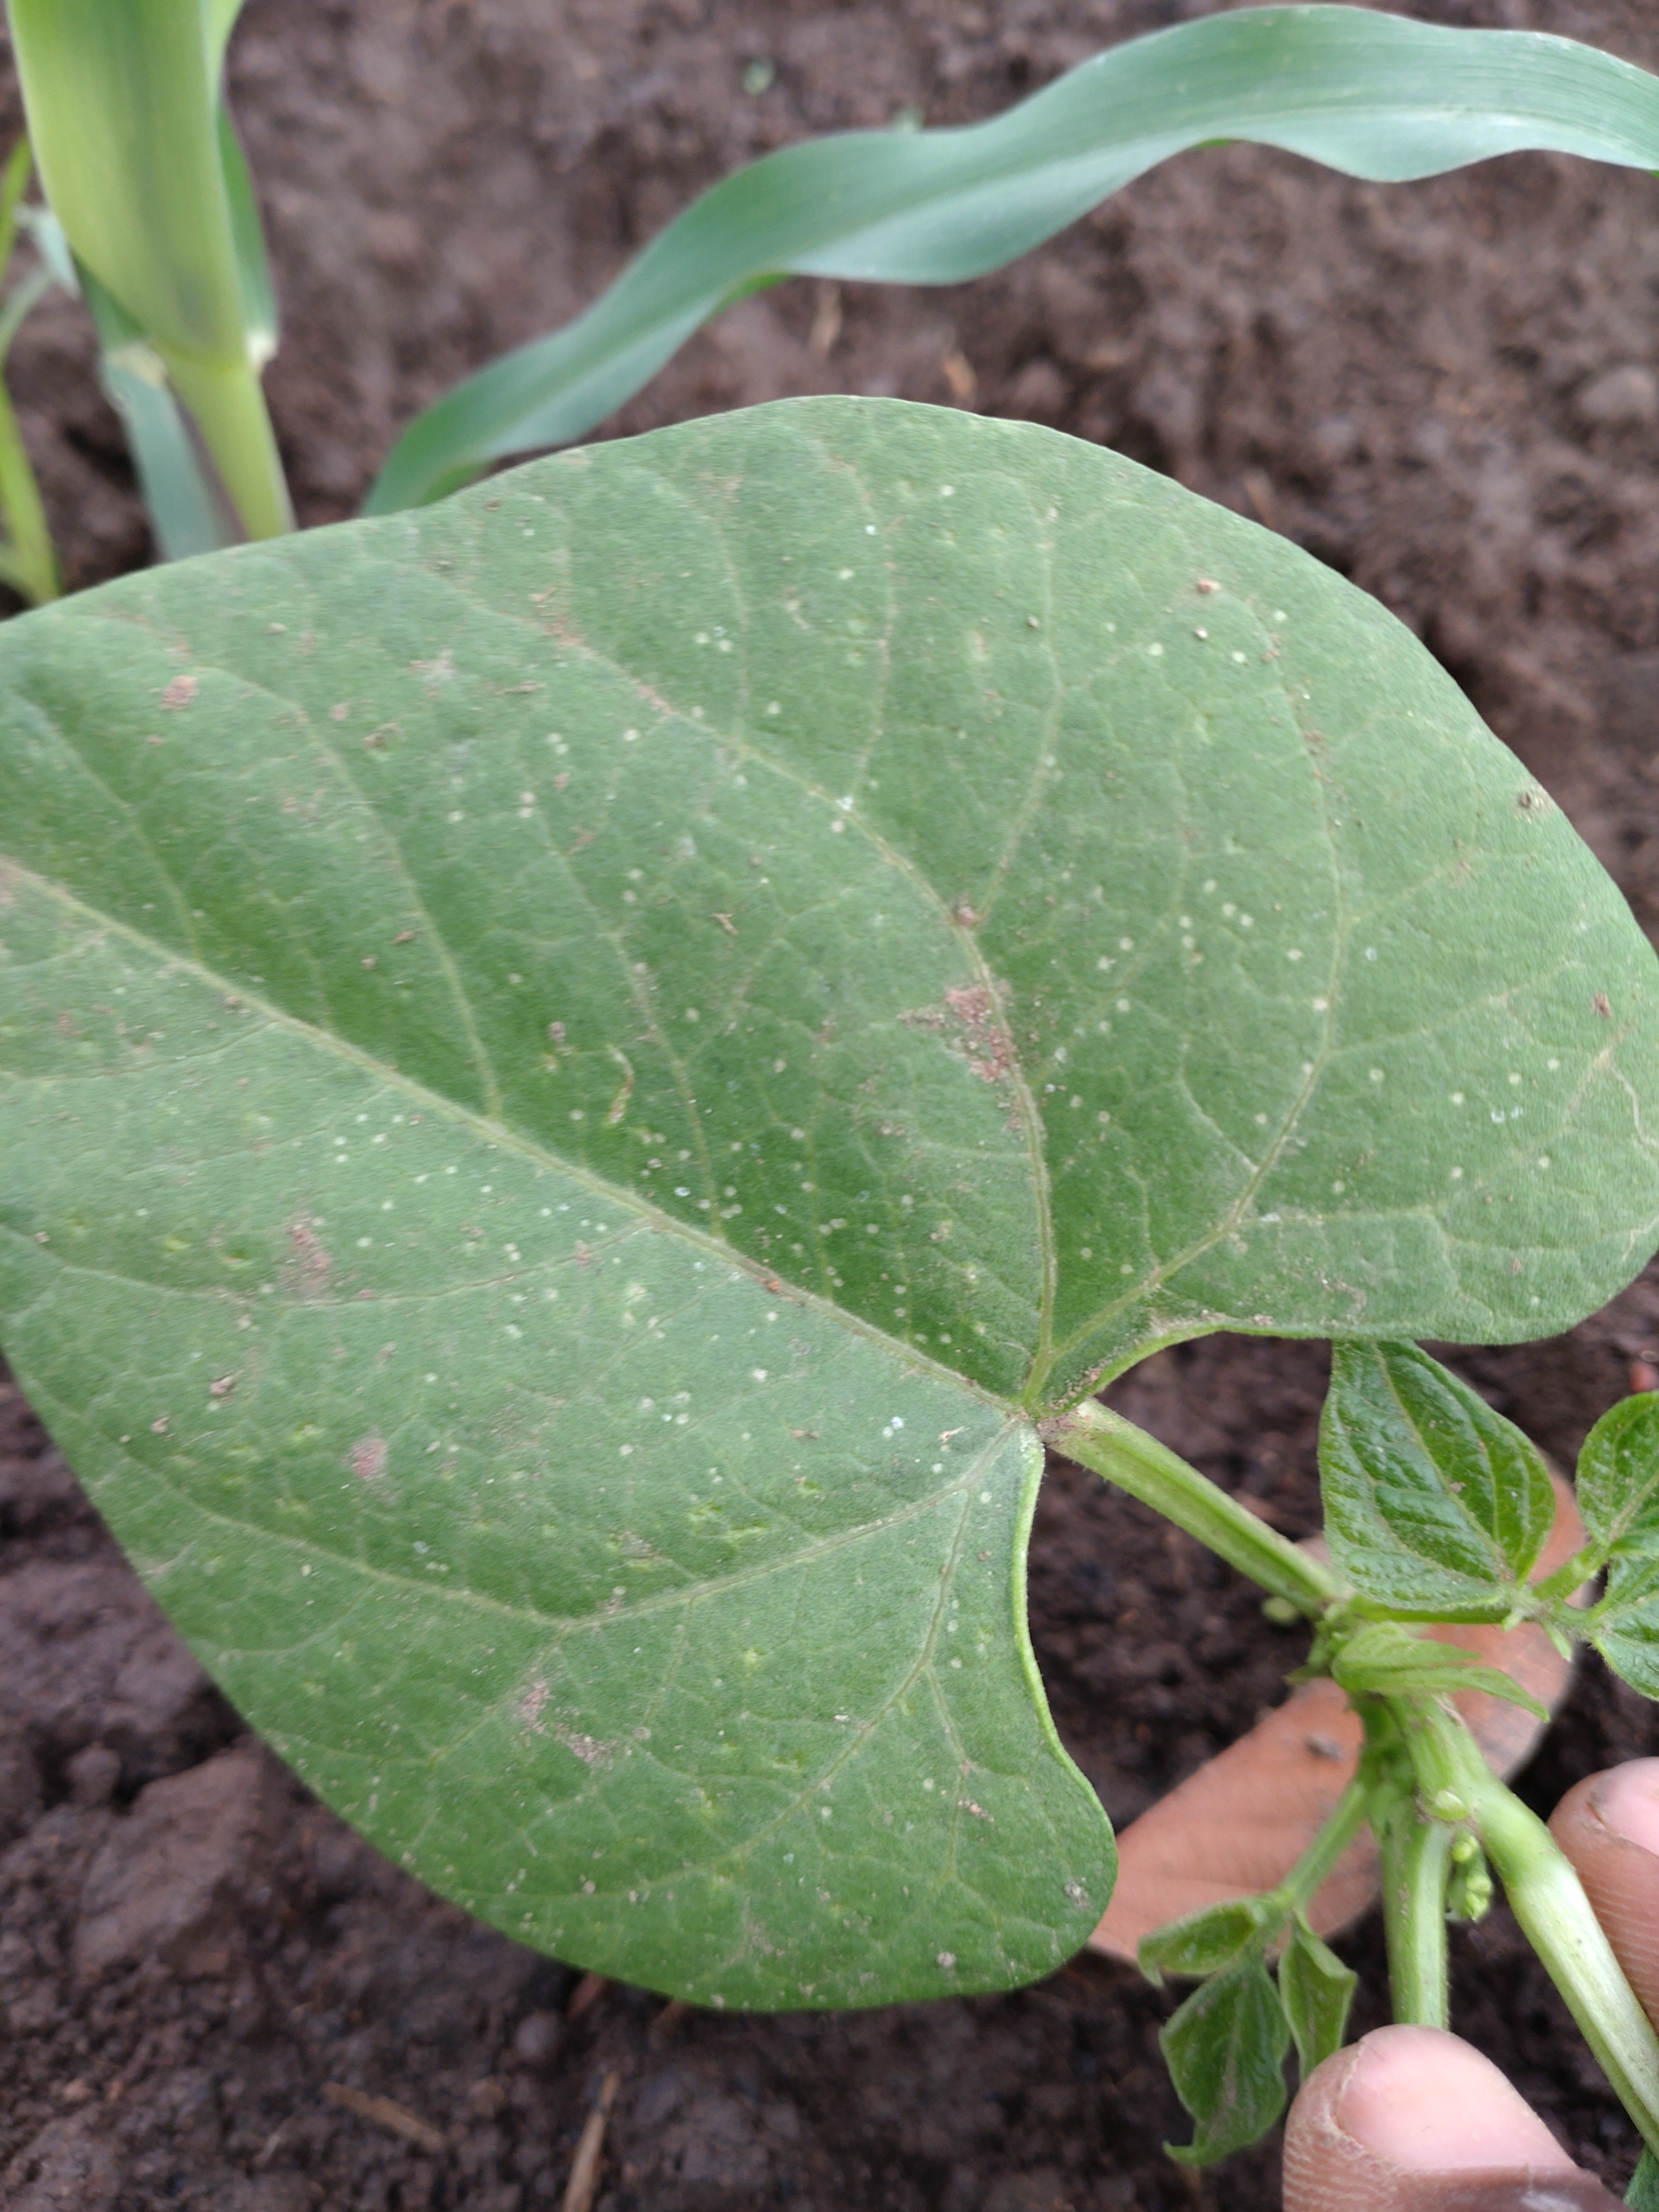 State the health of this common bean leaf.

healthy
